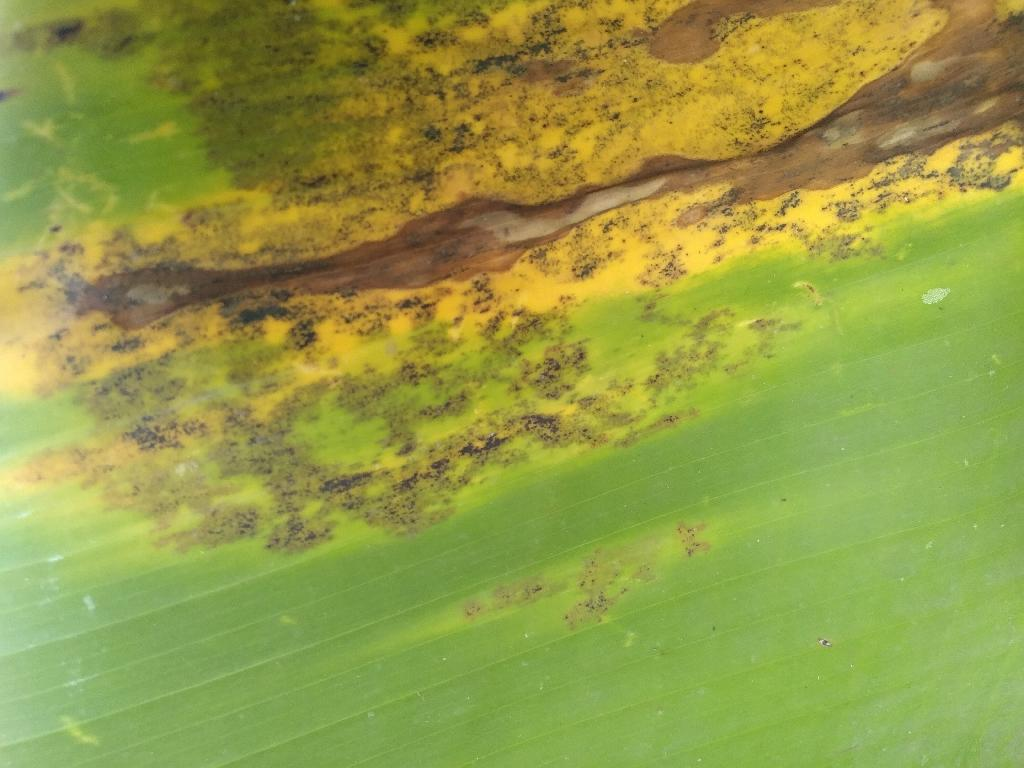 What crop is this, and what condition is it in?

banana, black sigatoka
